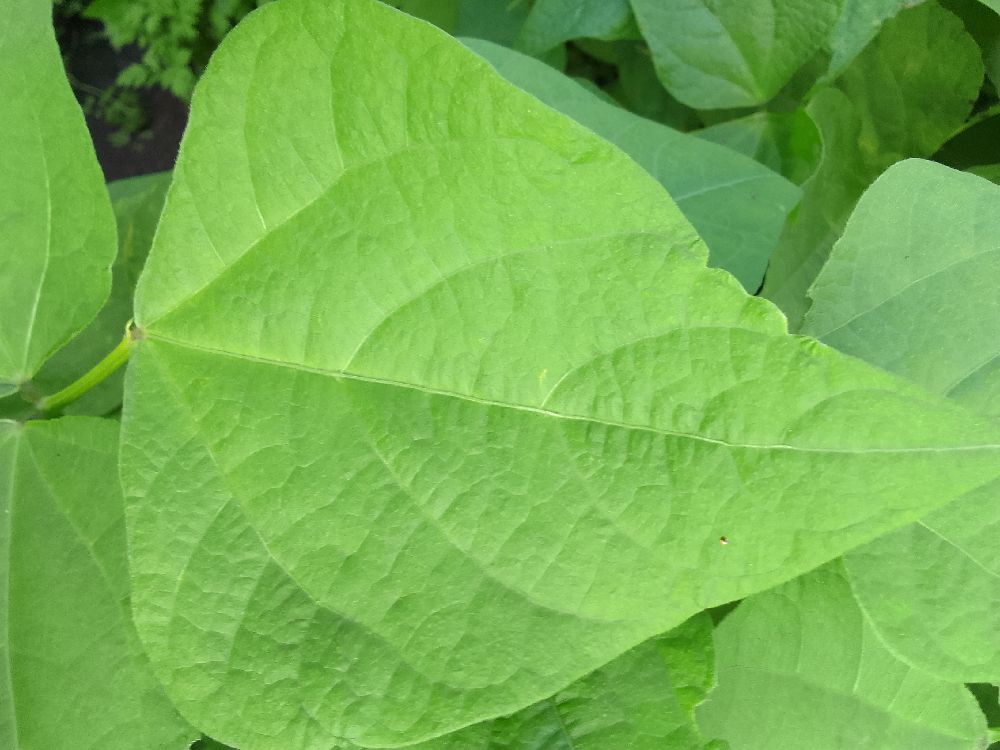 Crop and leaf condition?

common bean, healthy
